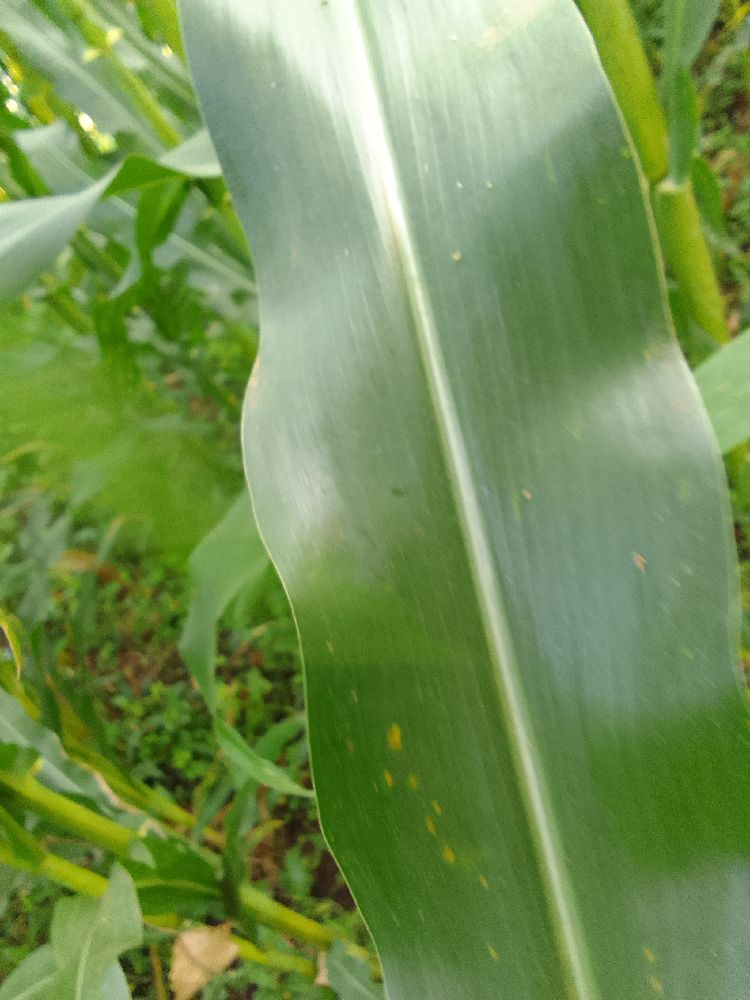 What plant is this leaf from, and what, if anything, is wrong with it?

maize, healthy
